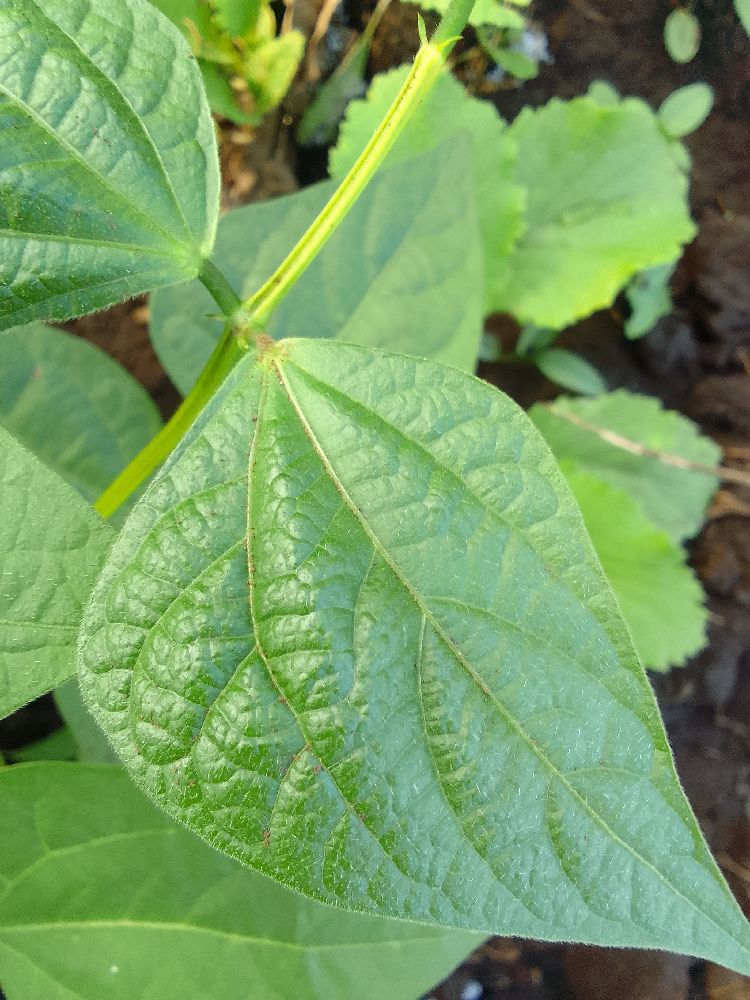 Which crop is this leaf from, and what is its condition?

common bean, healthy
